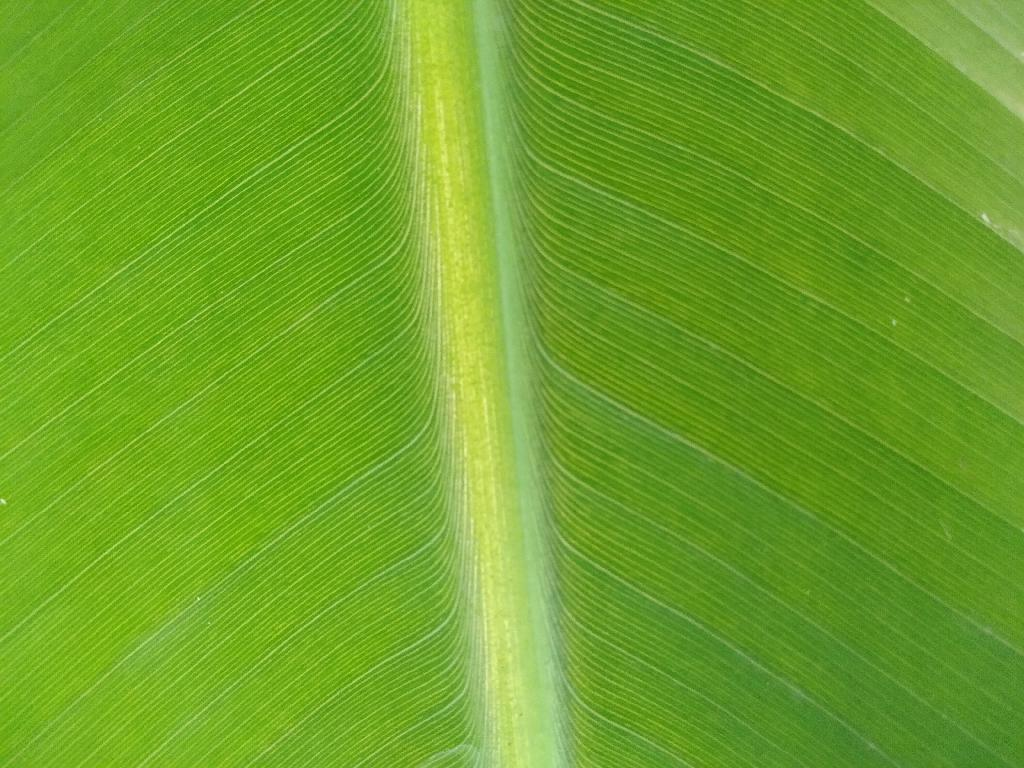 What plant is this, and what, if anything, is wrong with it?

banana, healthy
